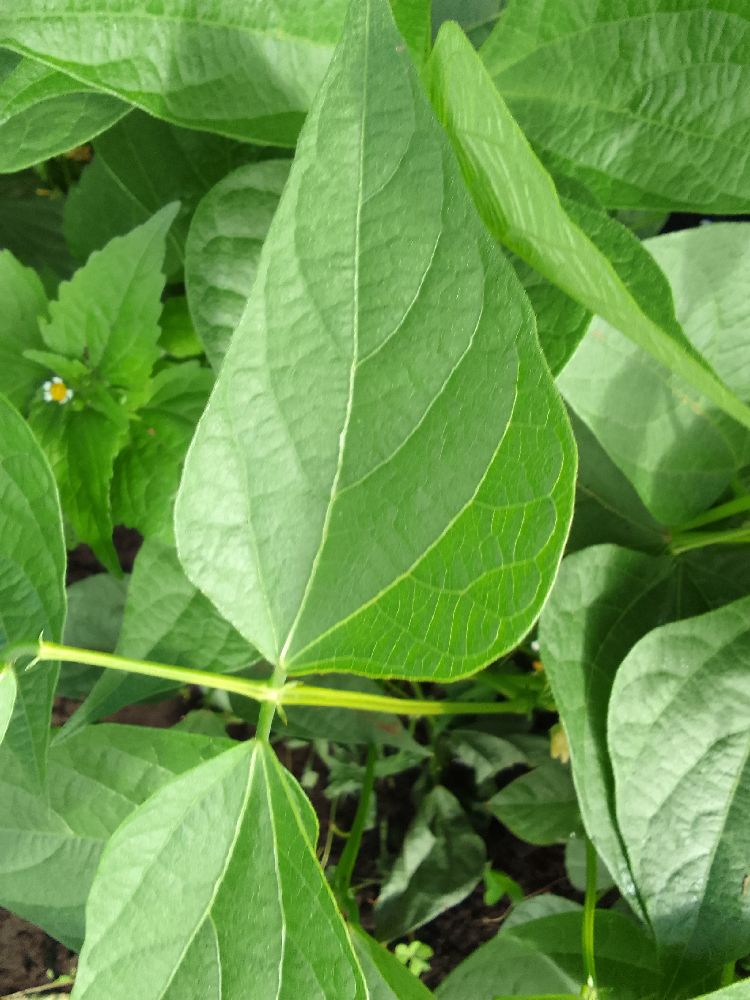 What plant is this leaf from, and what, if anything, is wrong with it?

common bean, healthy
